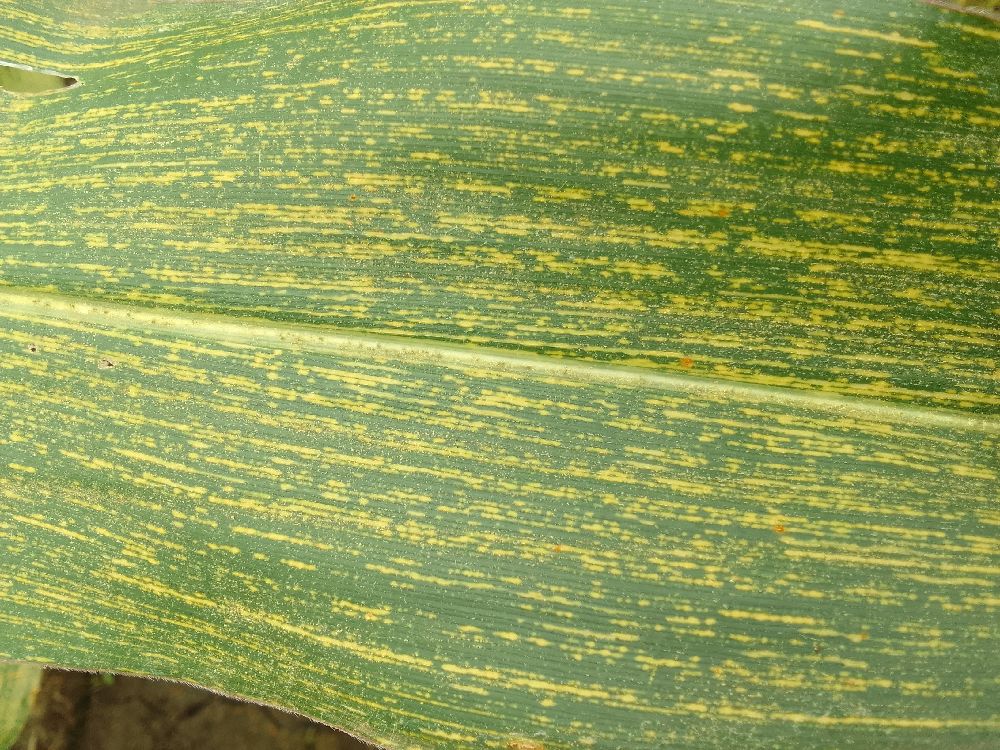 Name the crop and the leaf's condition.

maize, maize streak virus
